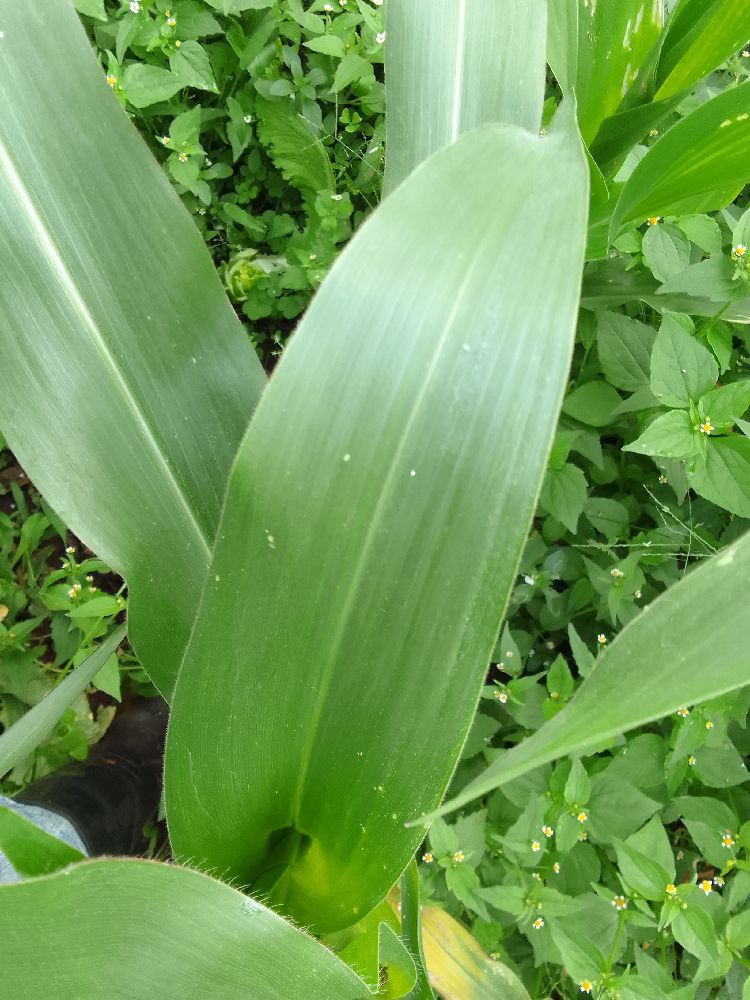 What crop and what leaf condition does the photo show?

maize, healthy
